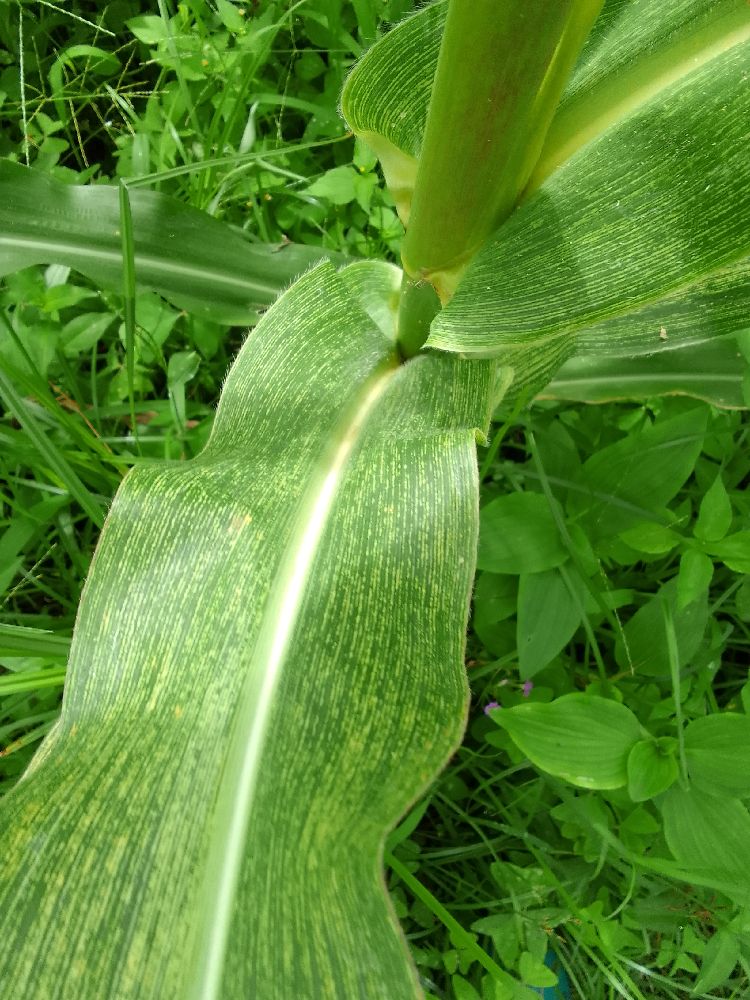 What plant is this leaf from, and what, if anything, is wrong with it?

maize, maize streak virus
